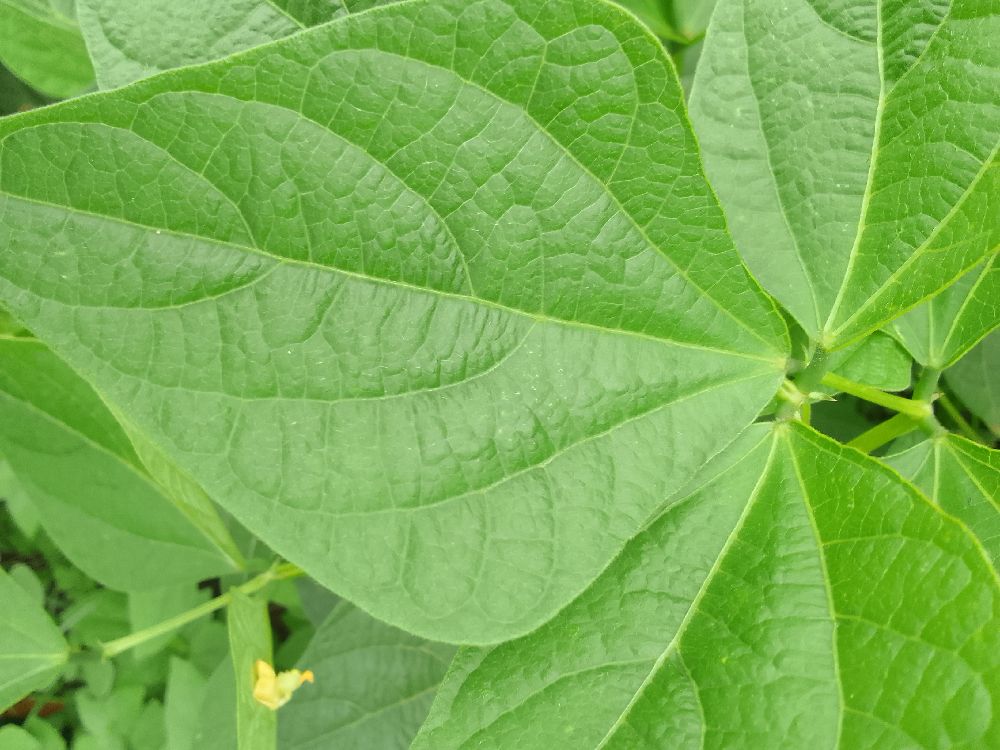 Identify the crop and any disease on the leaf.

common bean, healthy
